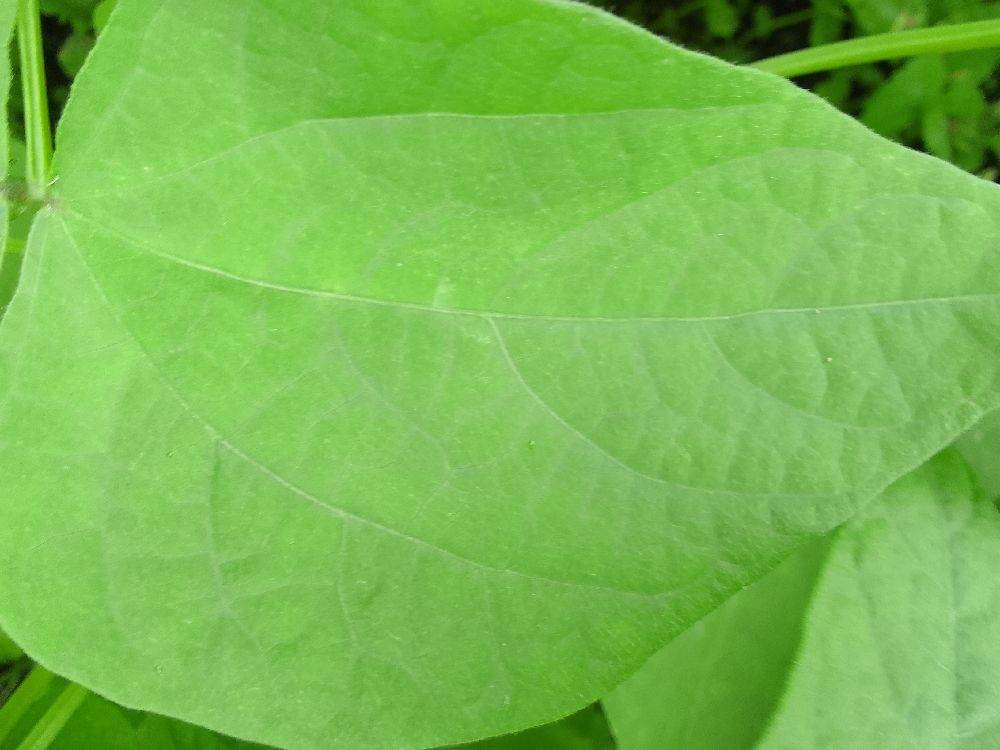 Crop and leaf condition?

common bean, healthy
